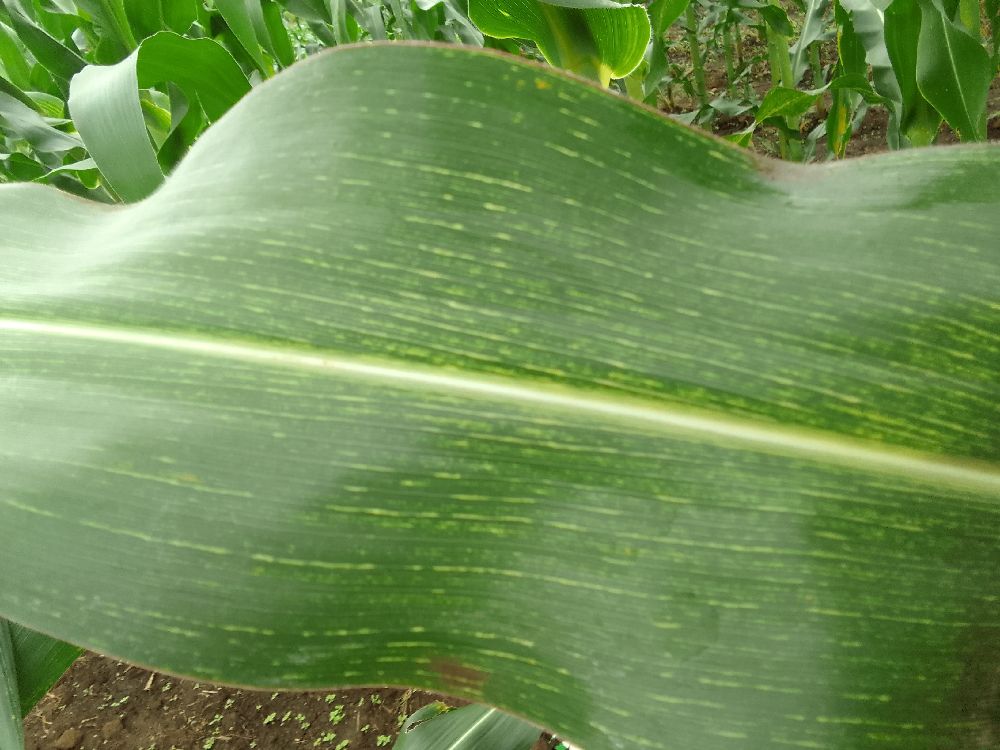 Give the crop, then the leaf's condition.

maize, maize streak virus
